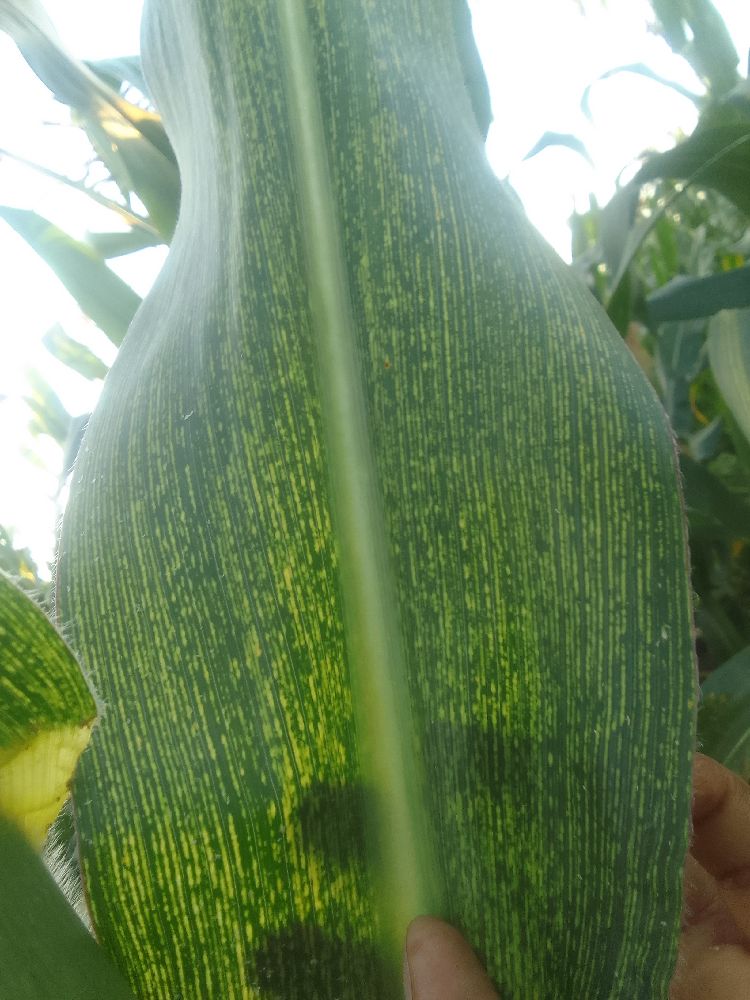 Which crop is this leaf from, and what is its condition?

maize, maize streak virus
